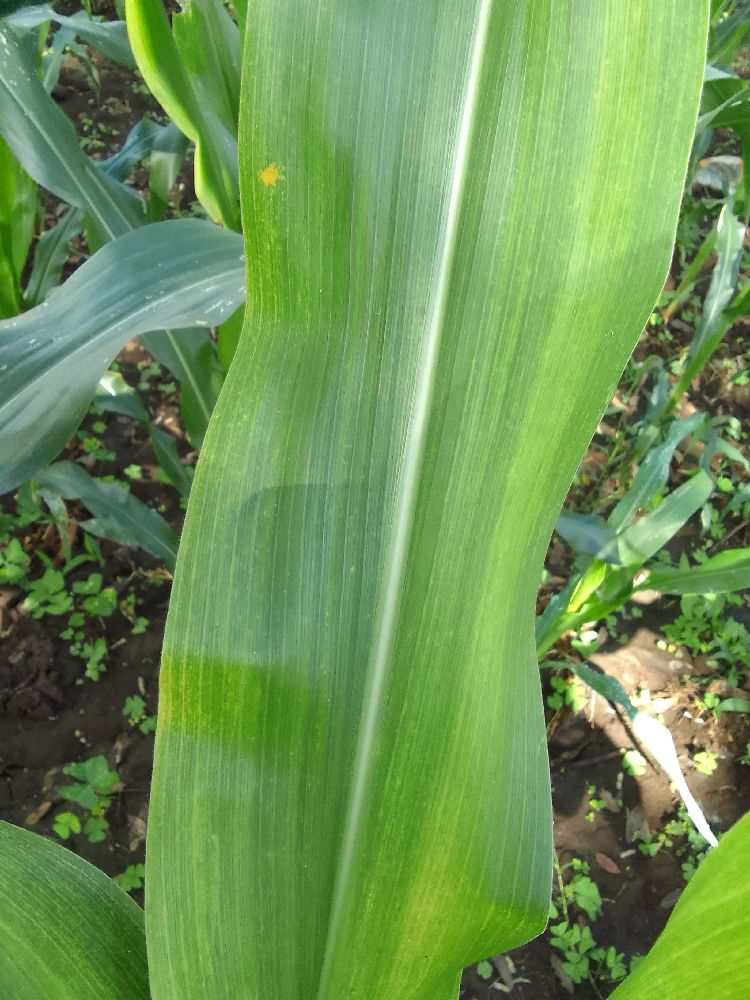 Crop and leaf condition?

maize, maize lethal necrosis
